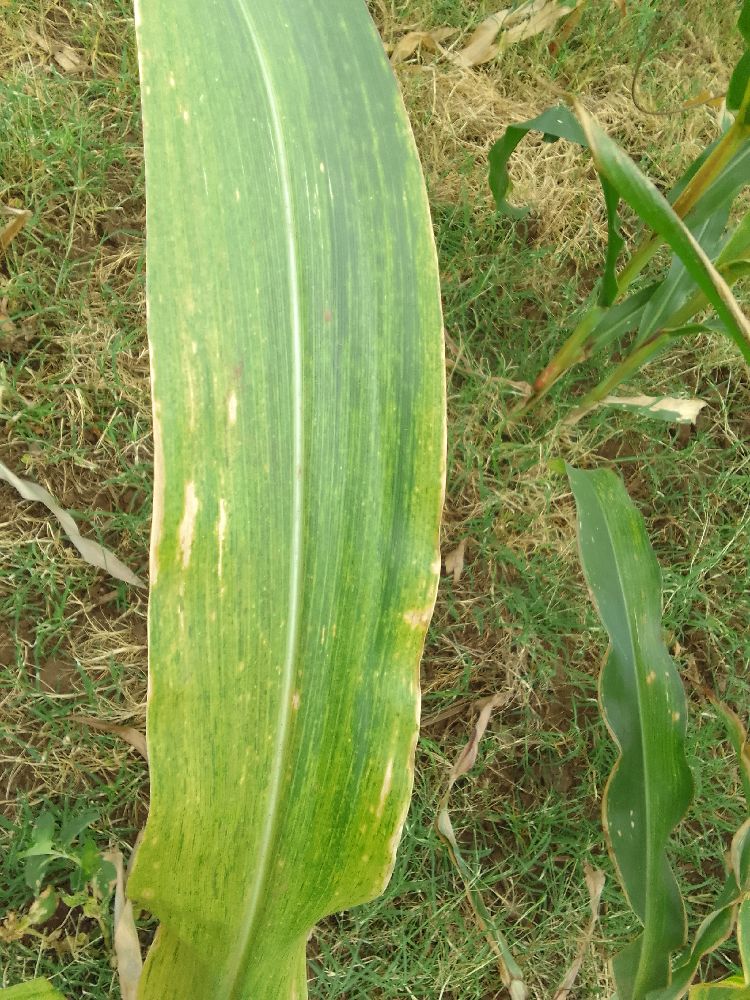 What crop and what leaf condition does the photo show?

maize, maize lethal necrosis
